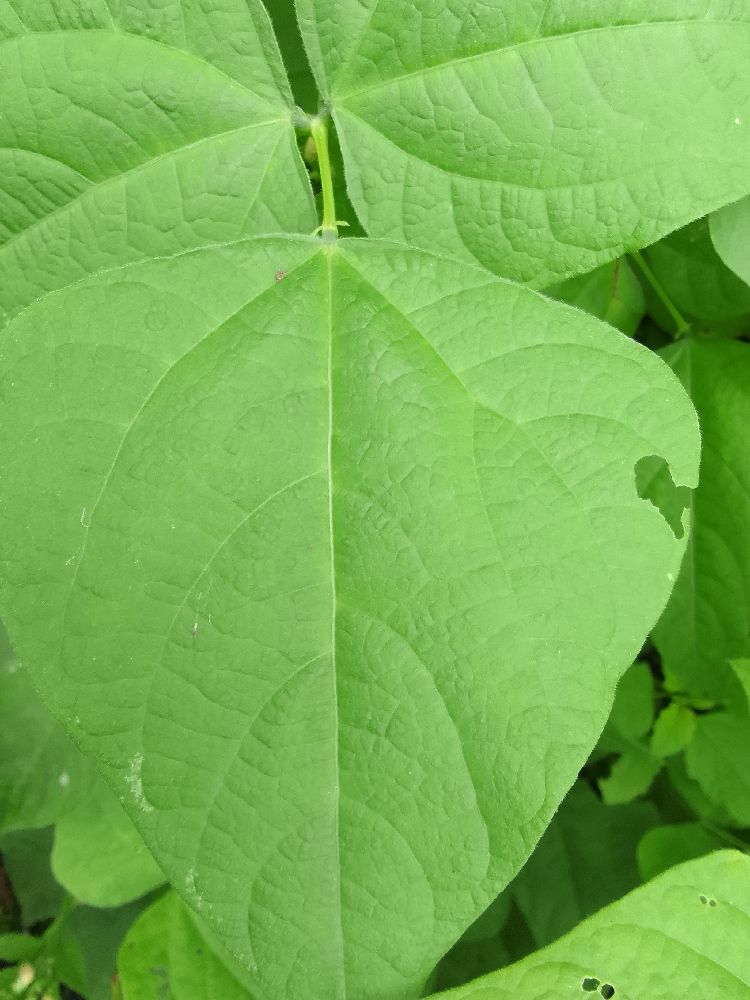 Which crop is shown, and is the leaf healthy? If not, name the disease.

common bean, healthy
